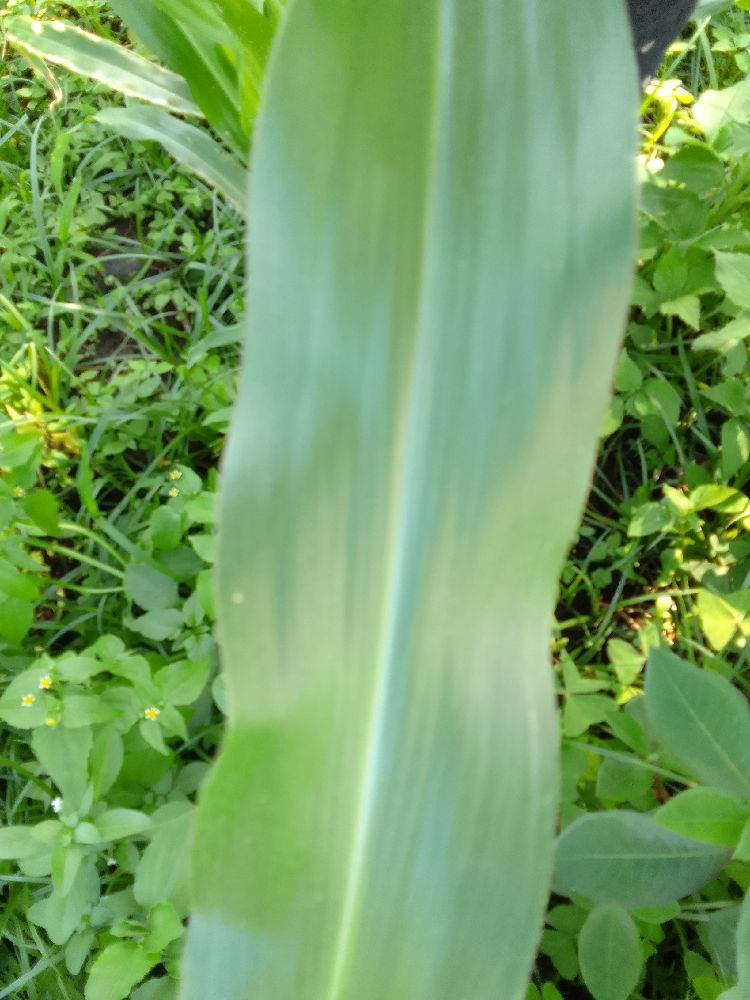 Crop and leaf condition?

maize, healthy
